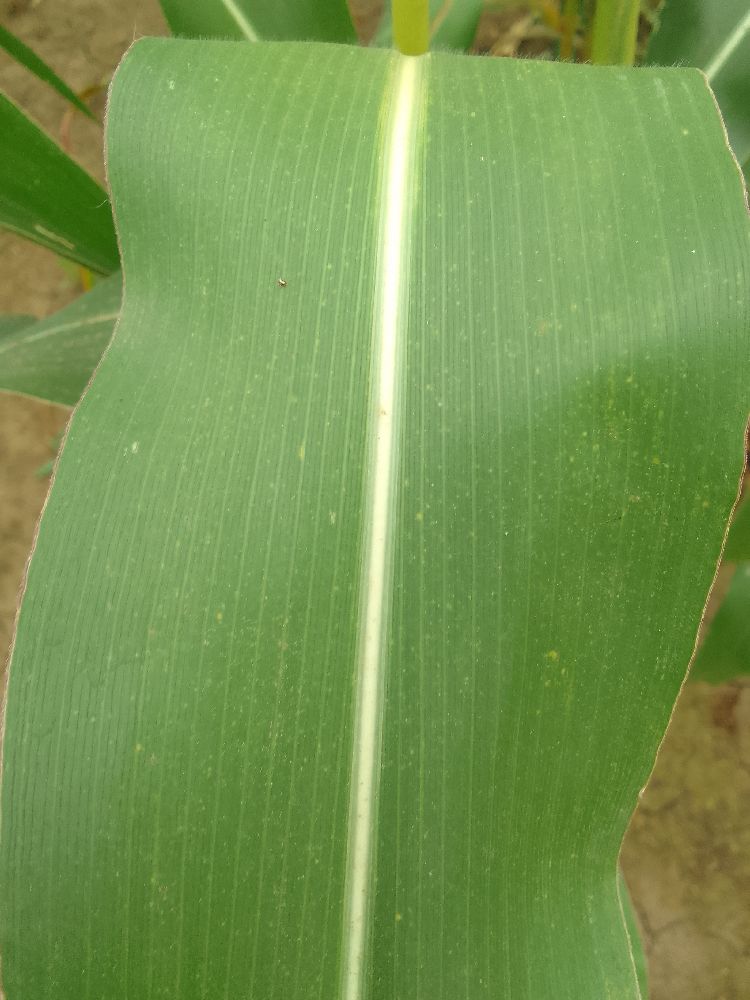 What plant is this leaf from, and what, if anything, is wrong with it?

maize, healthy
